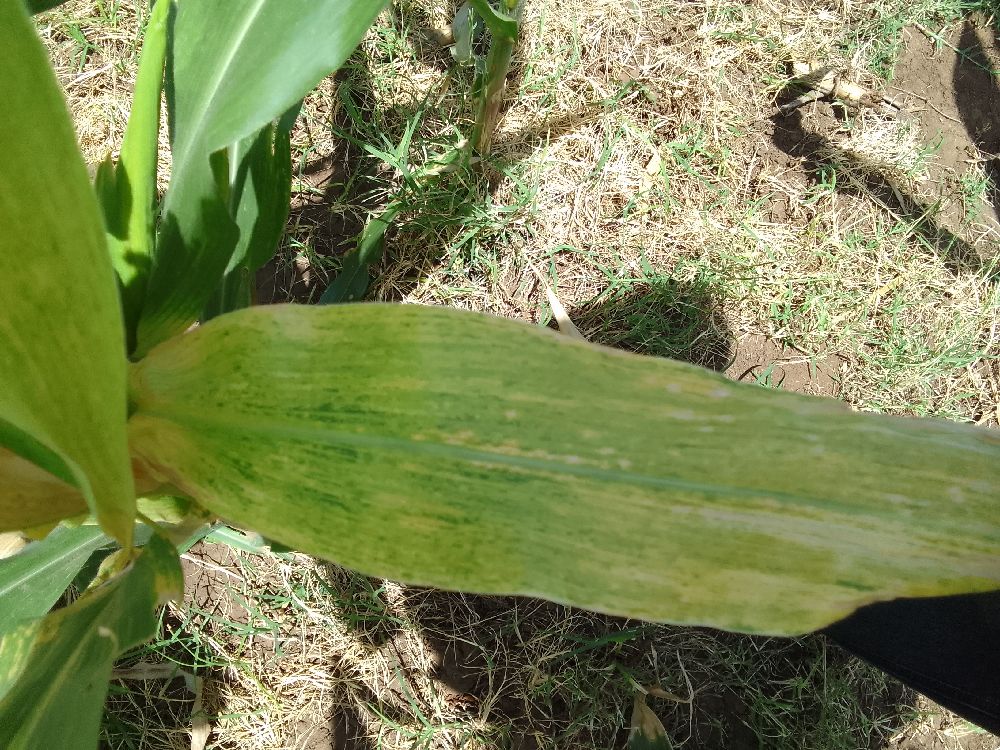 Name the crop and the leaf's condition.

maize, maize lethal necrosis
